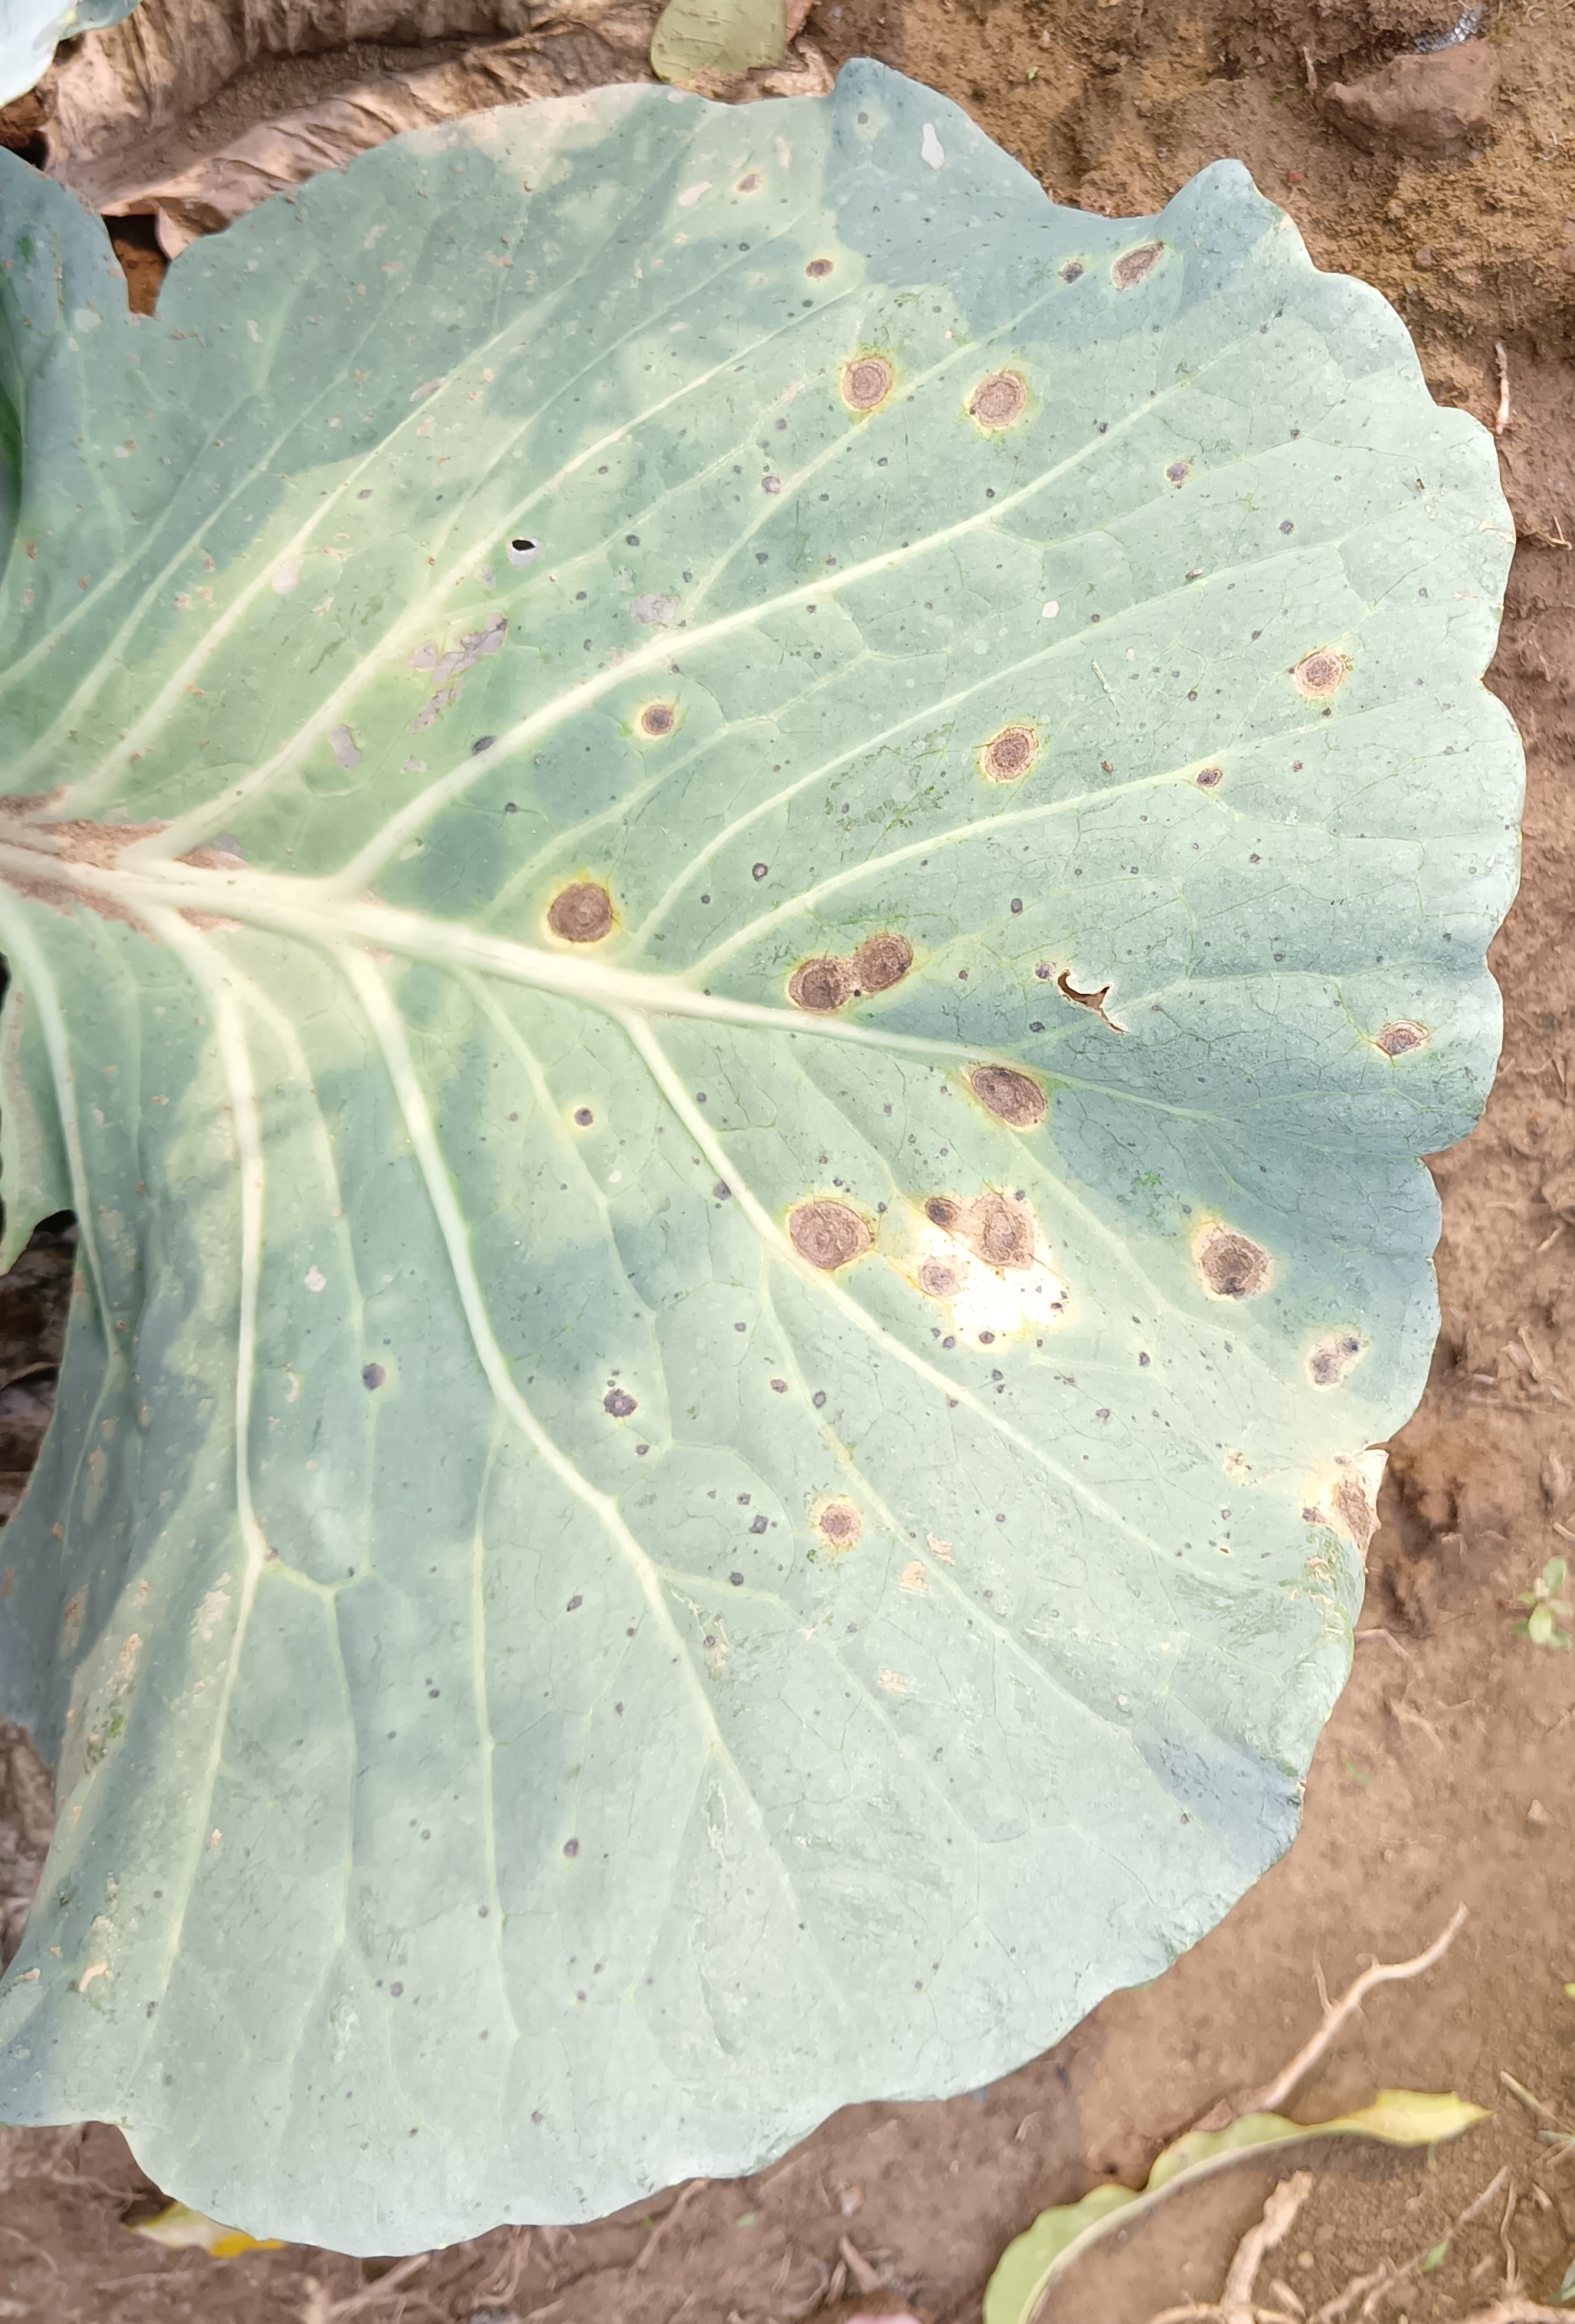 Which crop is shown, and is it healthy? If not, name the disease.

cabbage, alternaria
